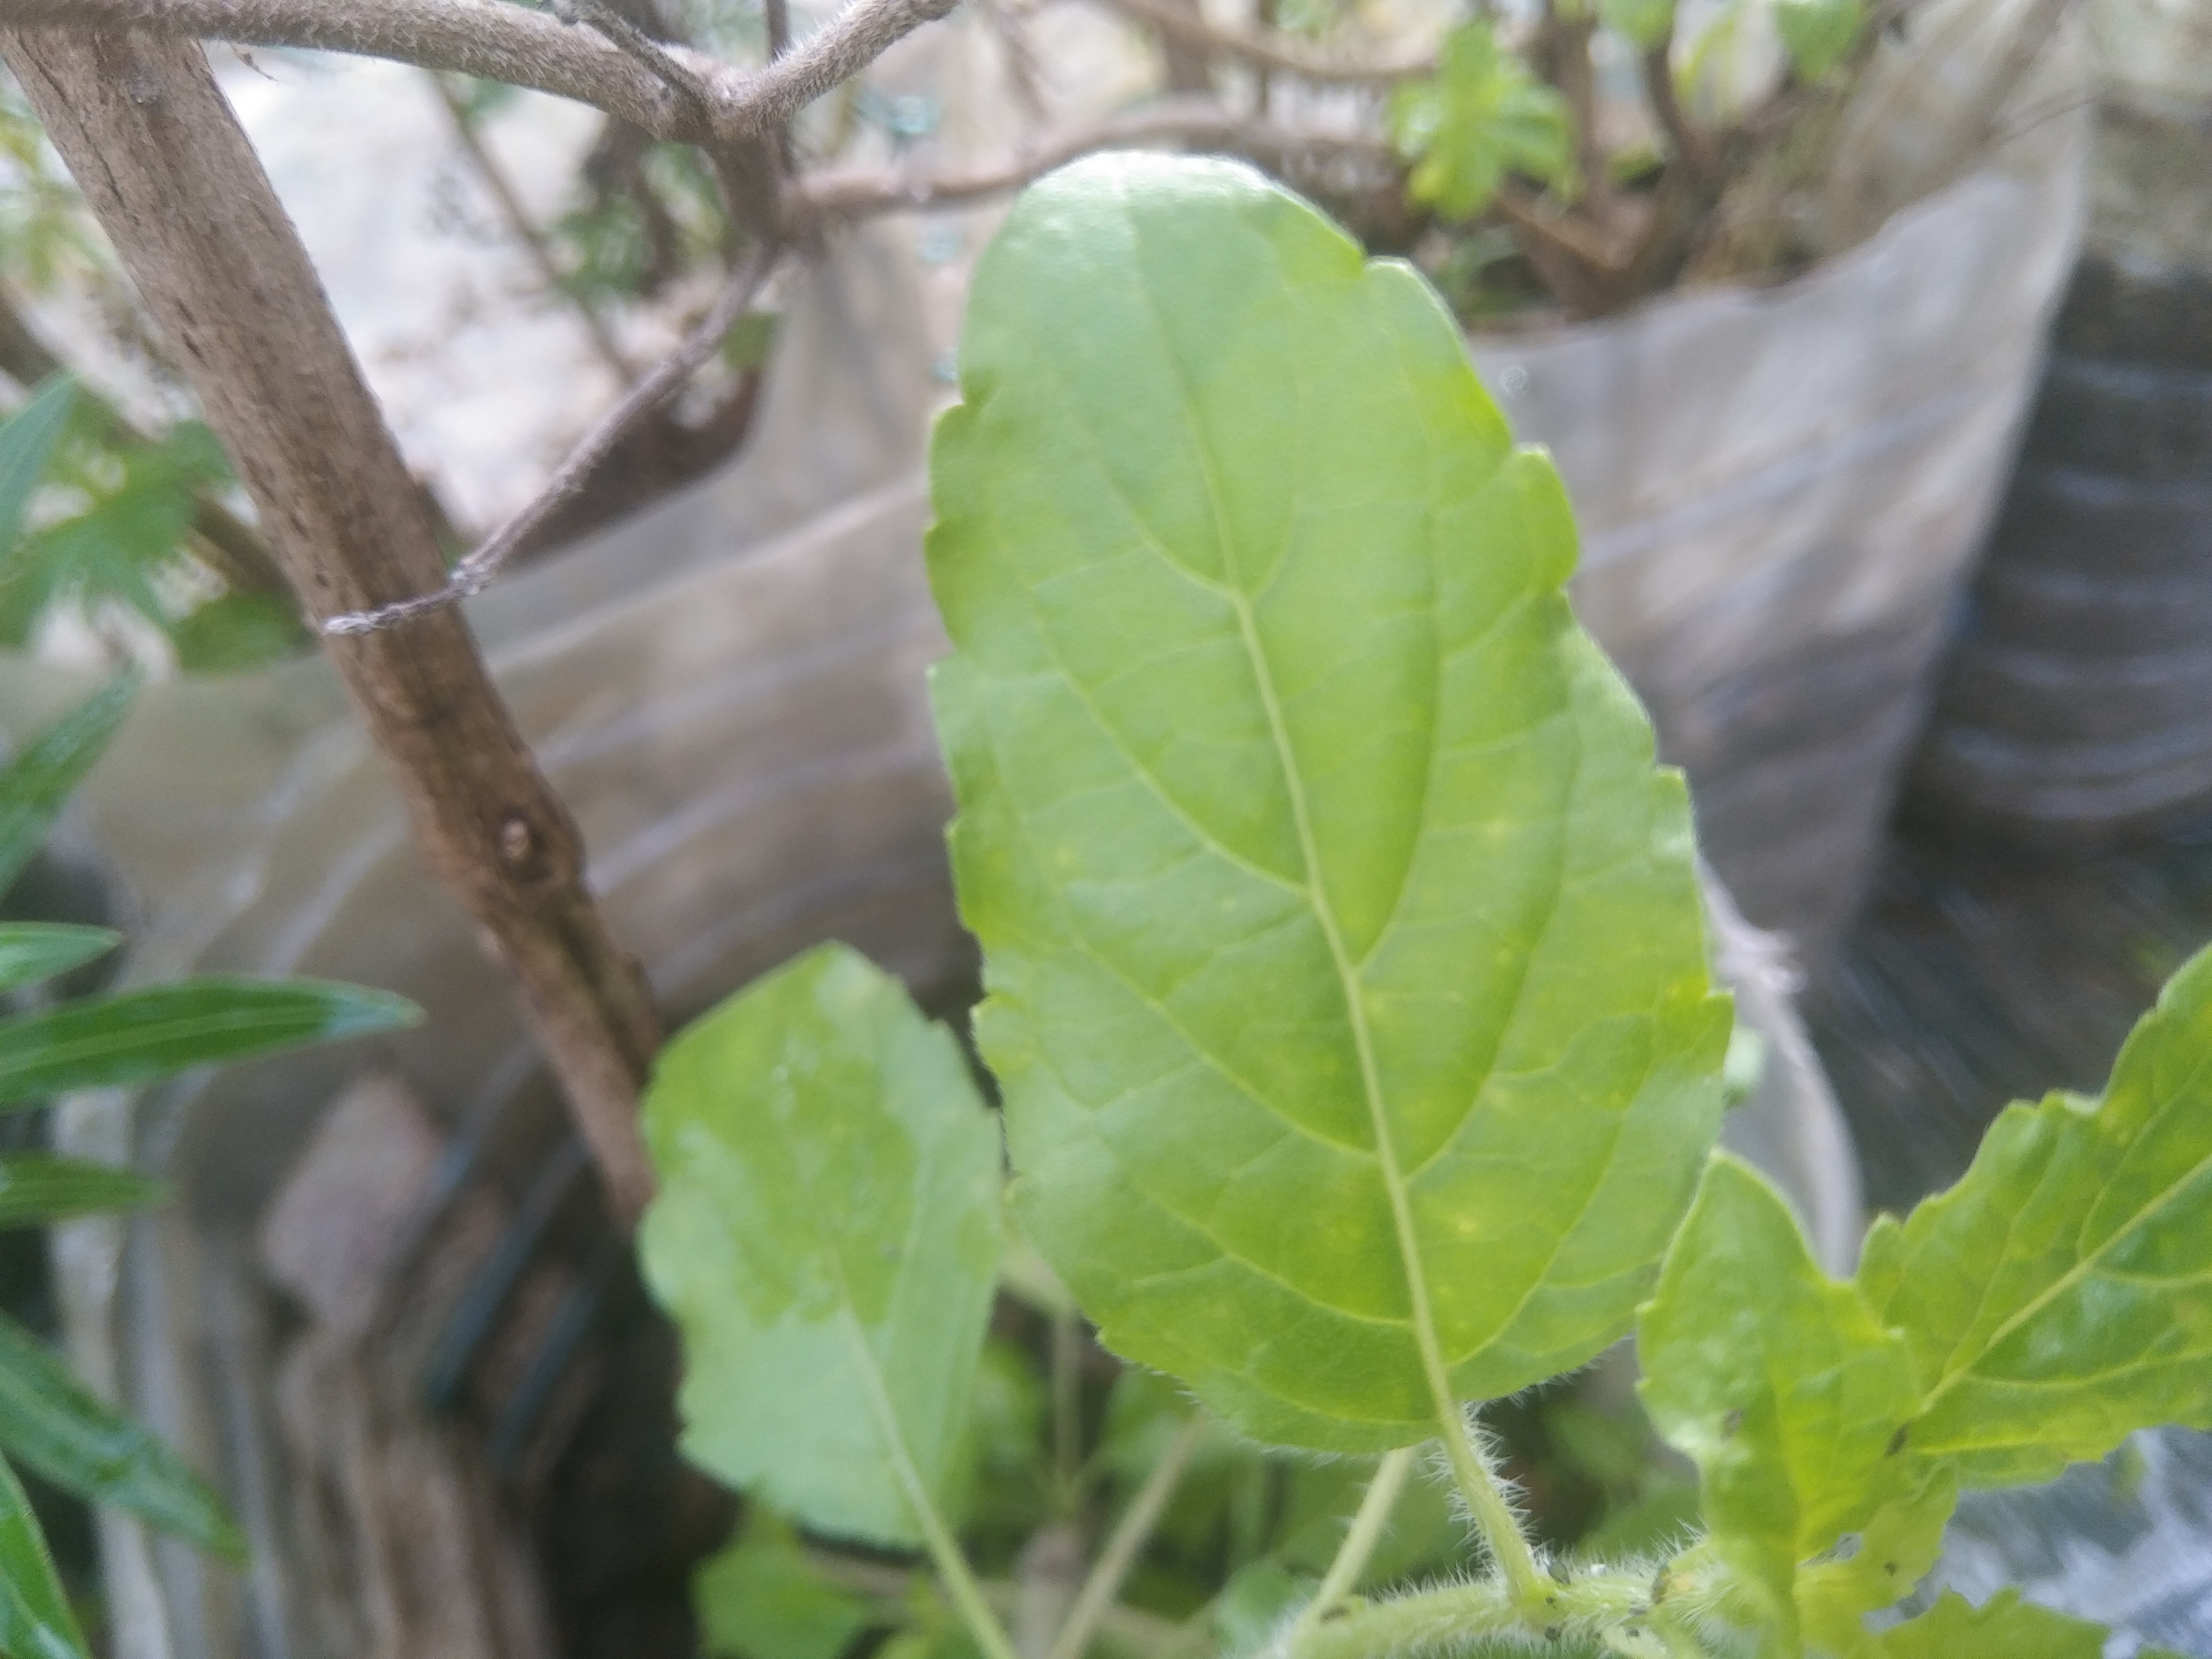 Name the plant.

tulshi
